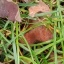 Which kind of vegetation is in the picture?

grass
